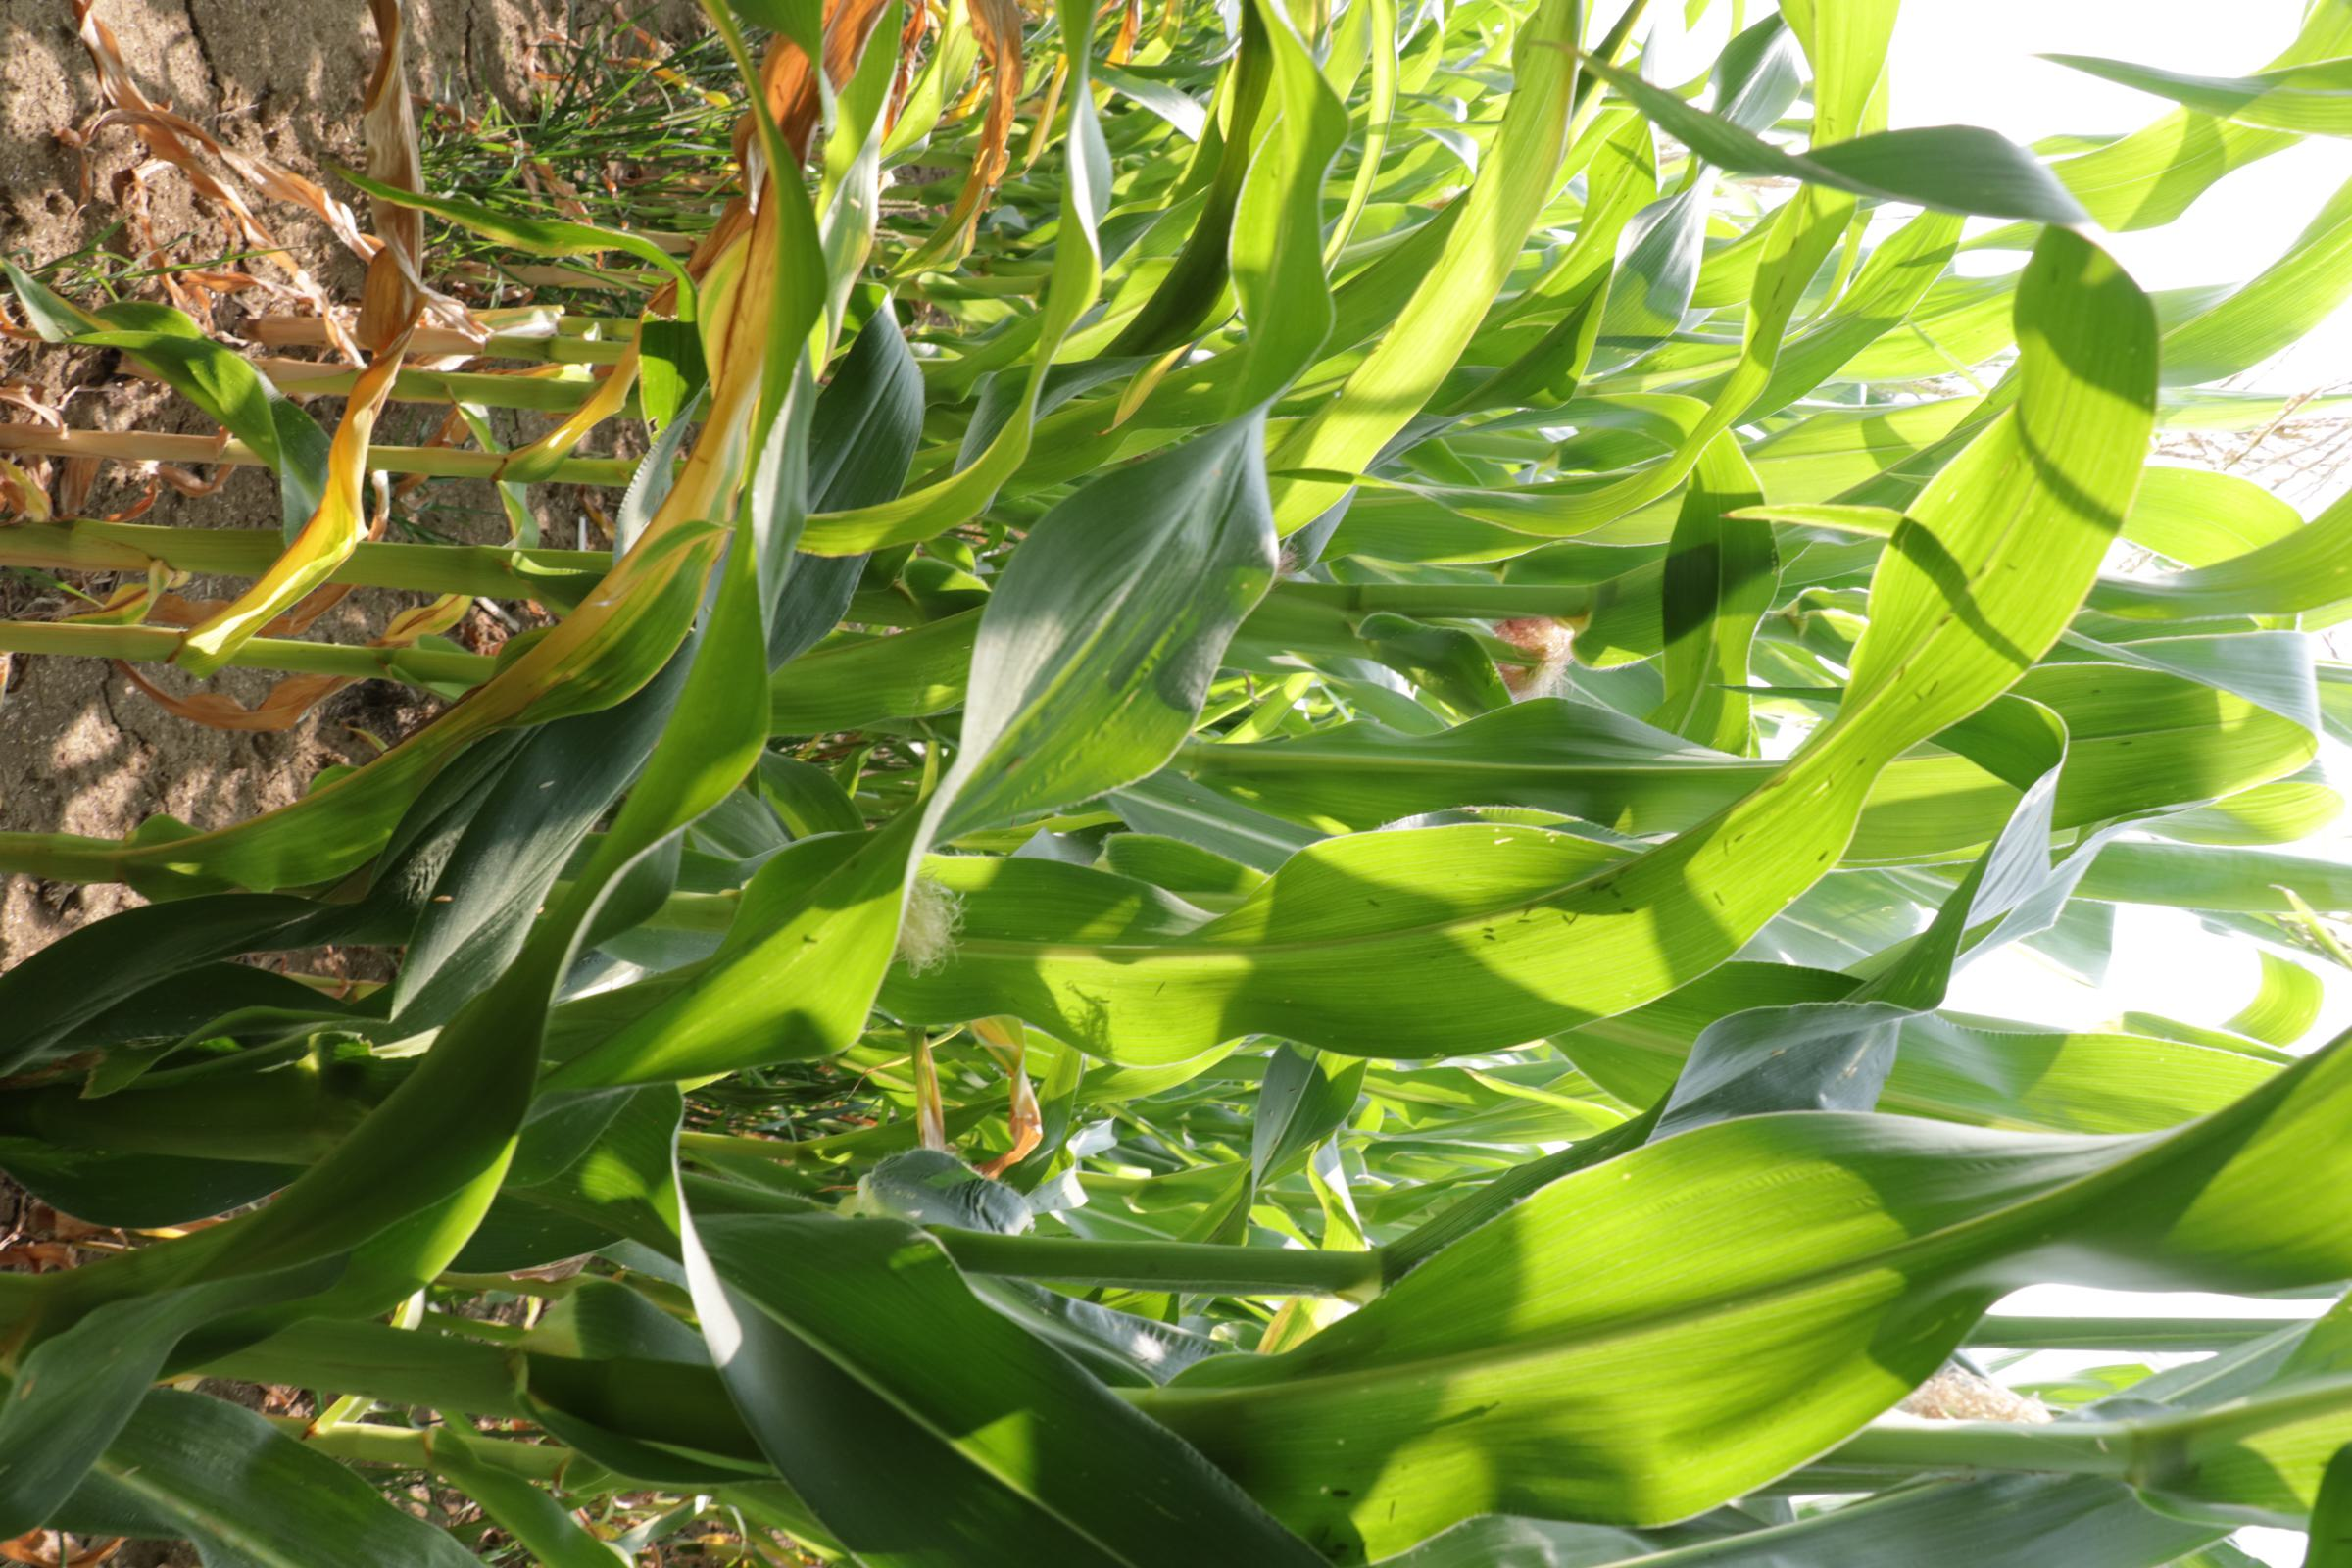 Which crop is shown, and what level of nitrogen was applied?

maize, reduced nitrogen fertilisation
